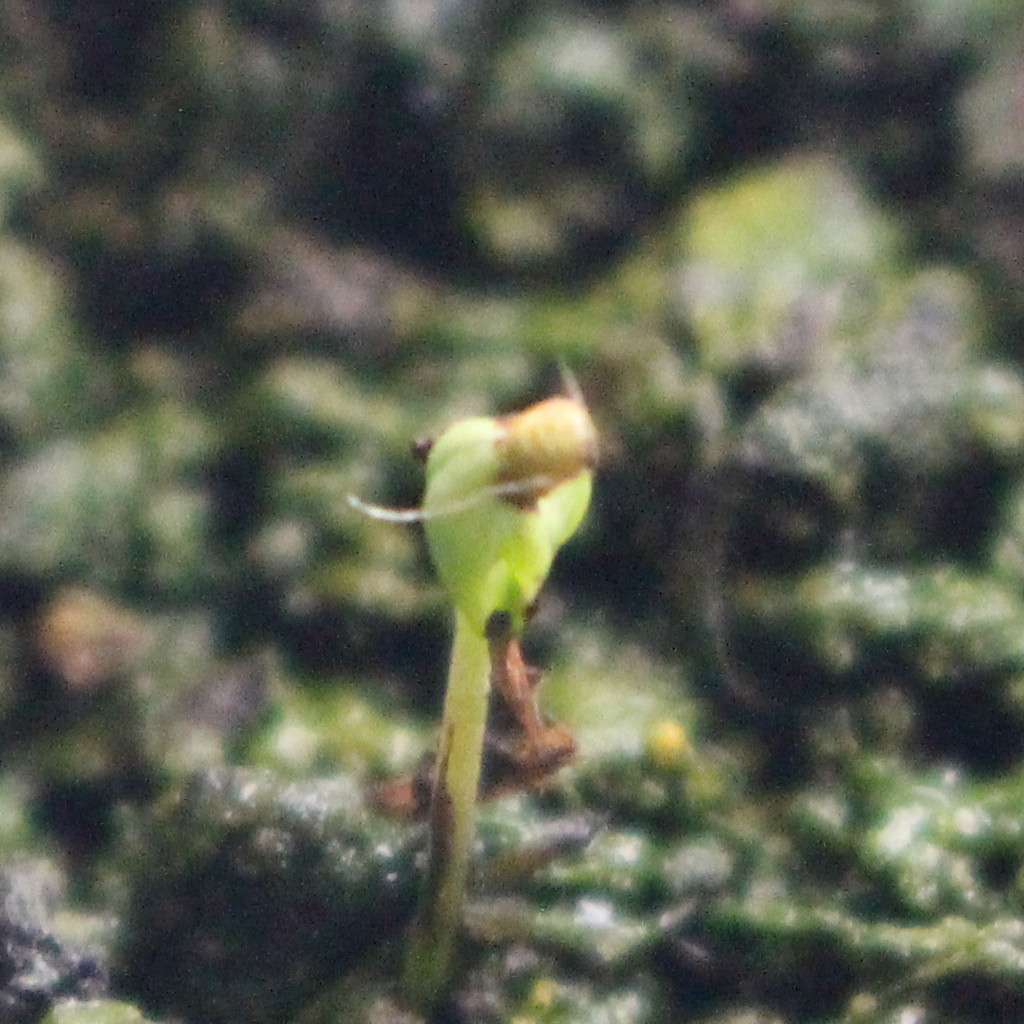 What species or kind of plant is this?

Veronica persica
